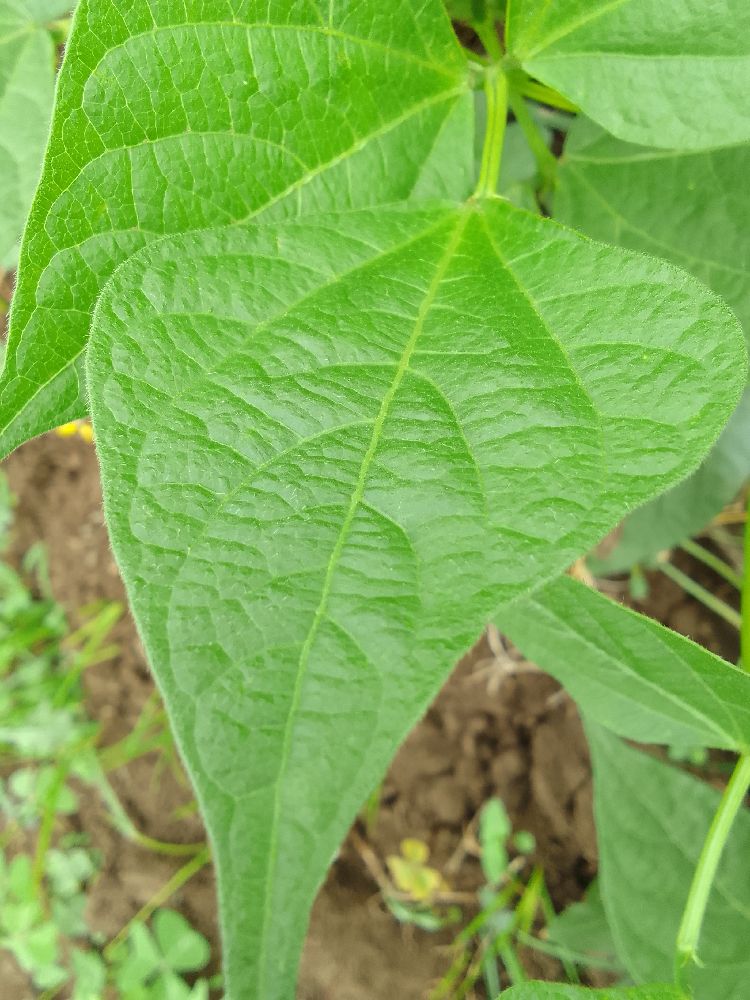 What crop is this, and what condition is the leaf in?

common bean, healthy
